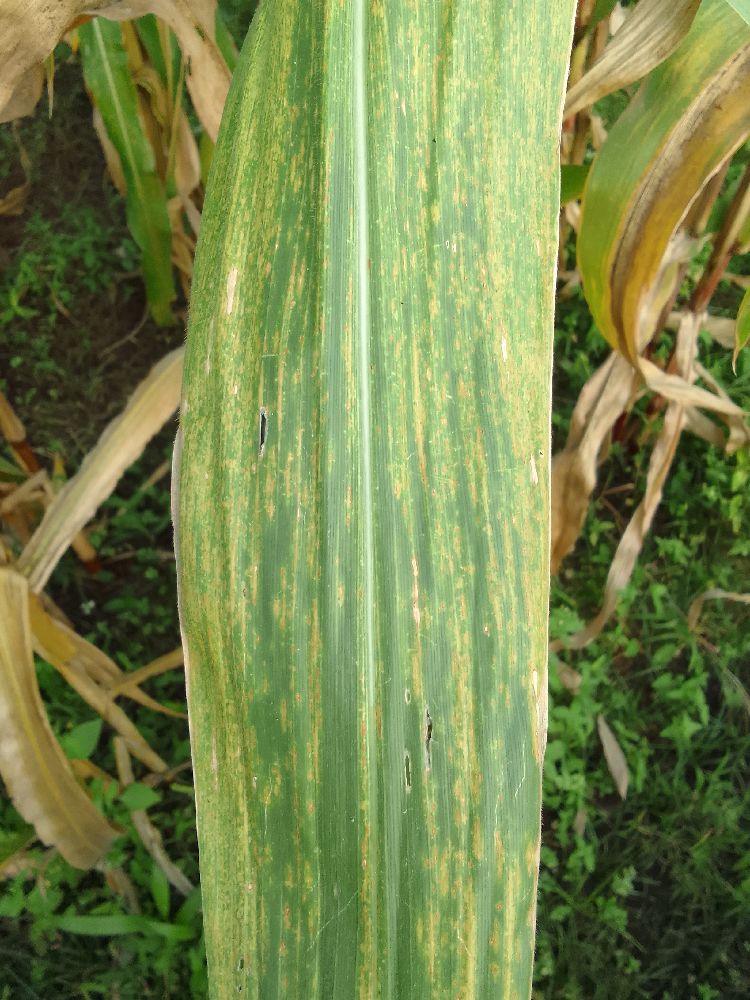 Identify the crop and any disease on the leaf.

maize, maize lethal necrosis
